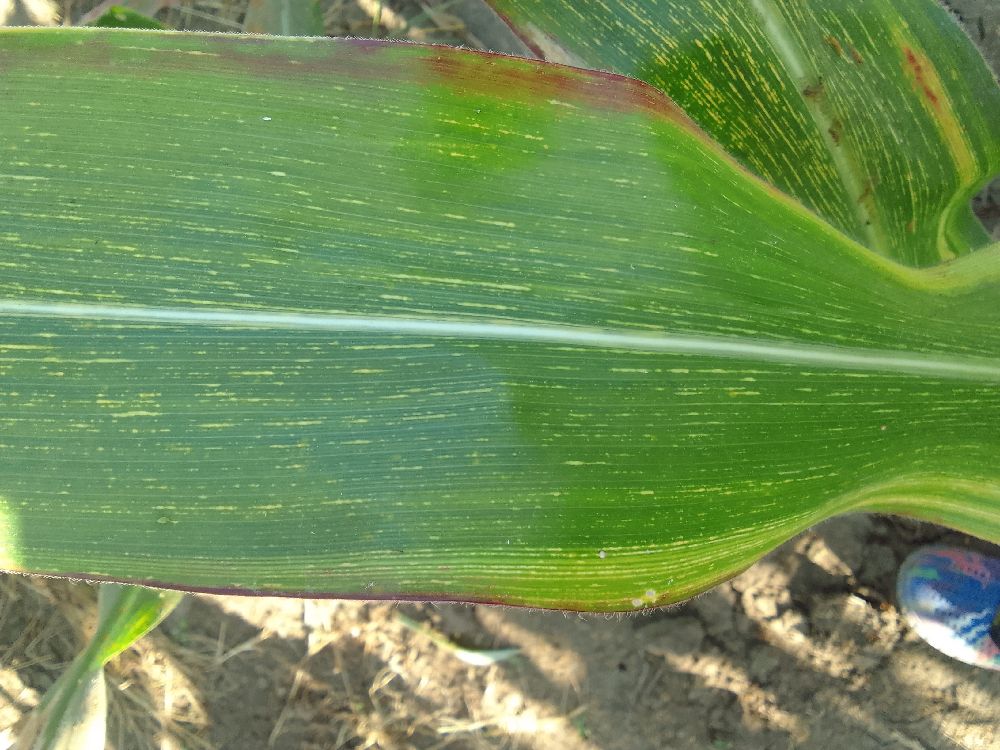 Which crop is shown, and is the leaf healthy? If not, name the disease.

maize, maize streak virus
